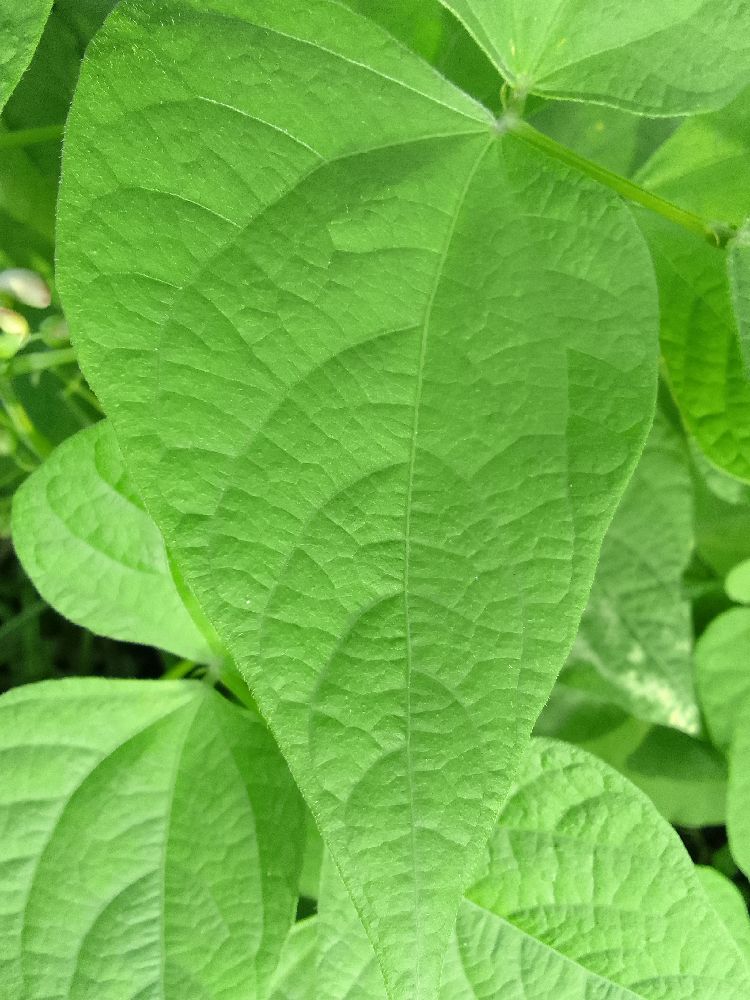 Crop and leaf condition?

common bean, healthy
